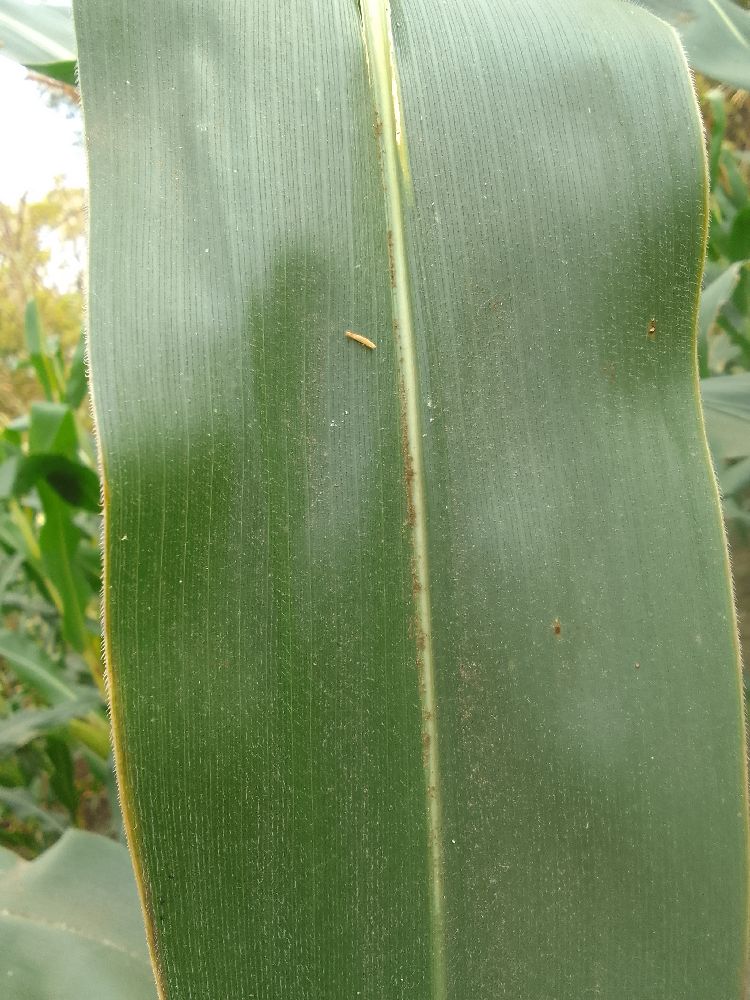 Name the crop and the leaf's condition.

maize, healthy
